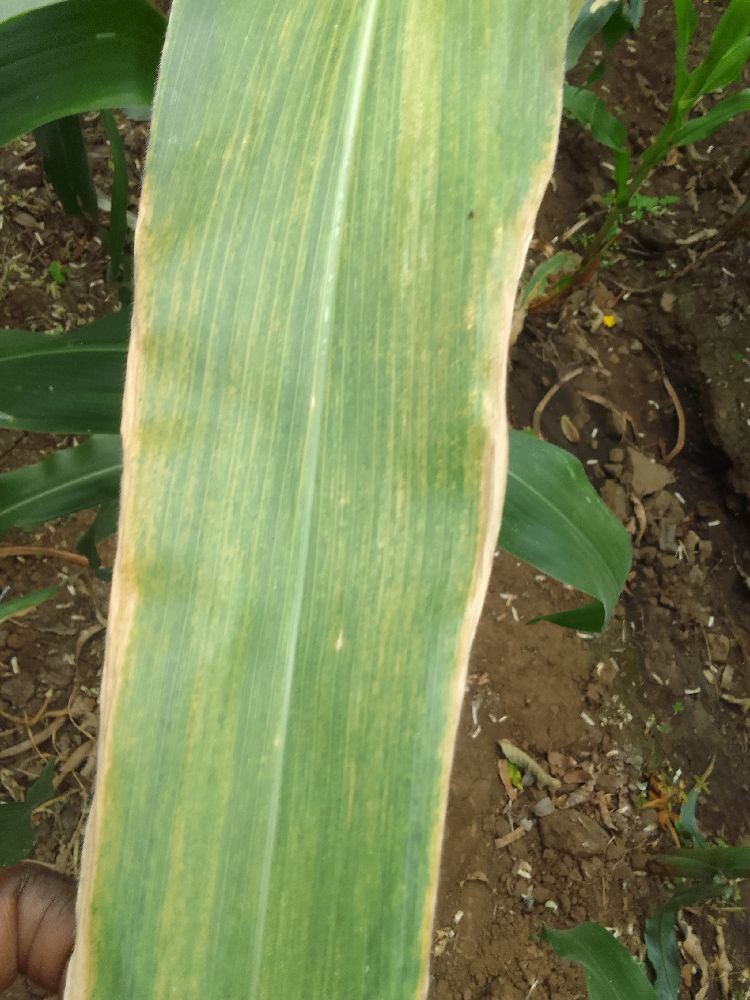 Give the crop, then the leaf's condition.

maize, maize lethal necrosis
